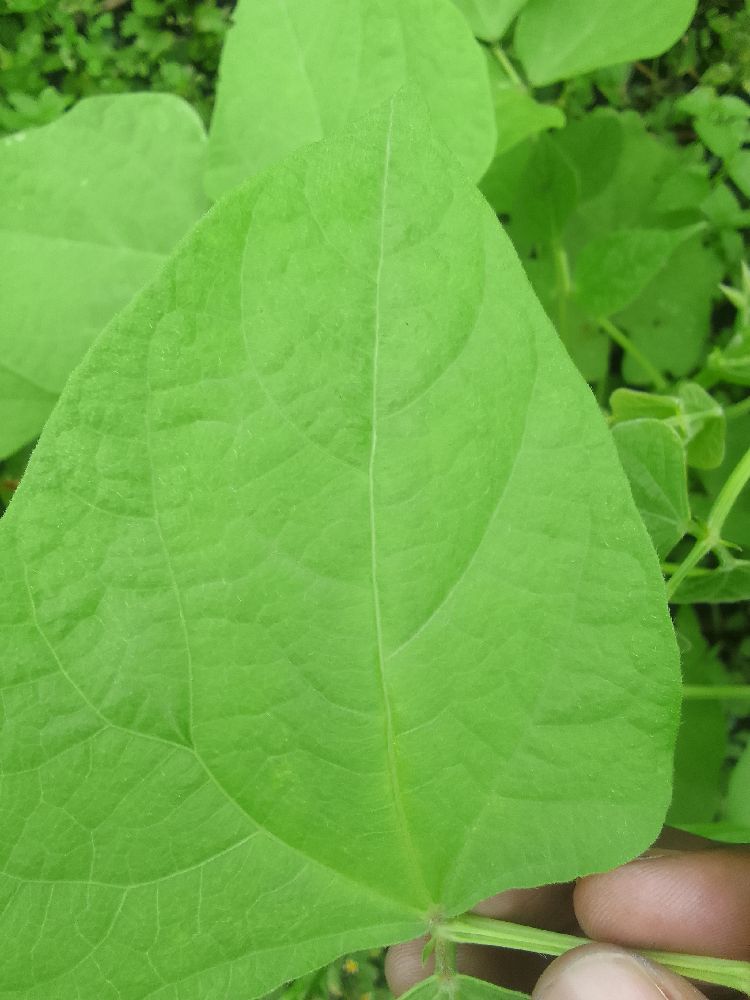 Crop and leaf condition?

common bean, healthy
